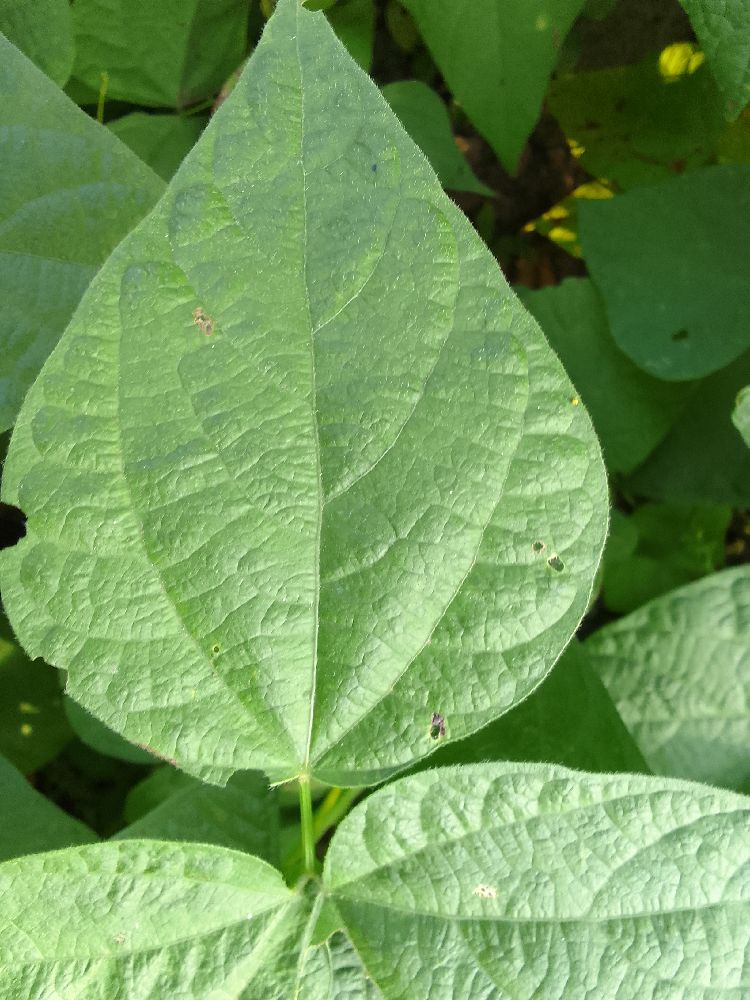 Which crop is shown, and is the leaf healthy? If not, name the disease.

common bean, healthy
